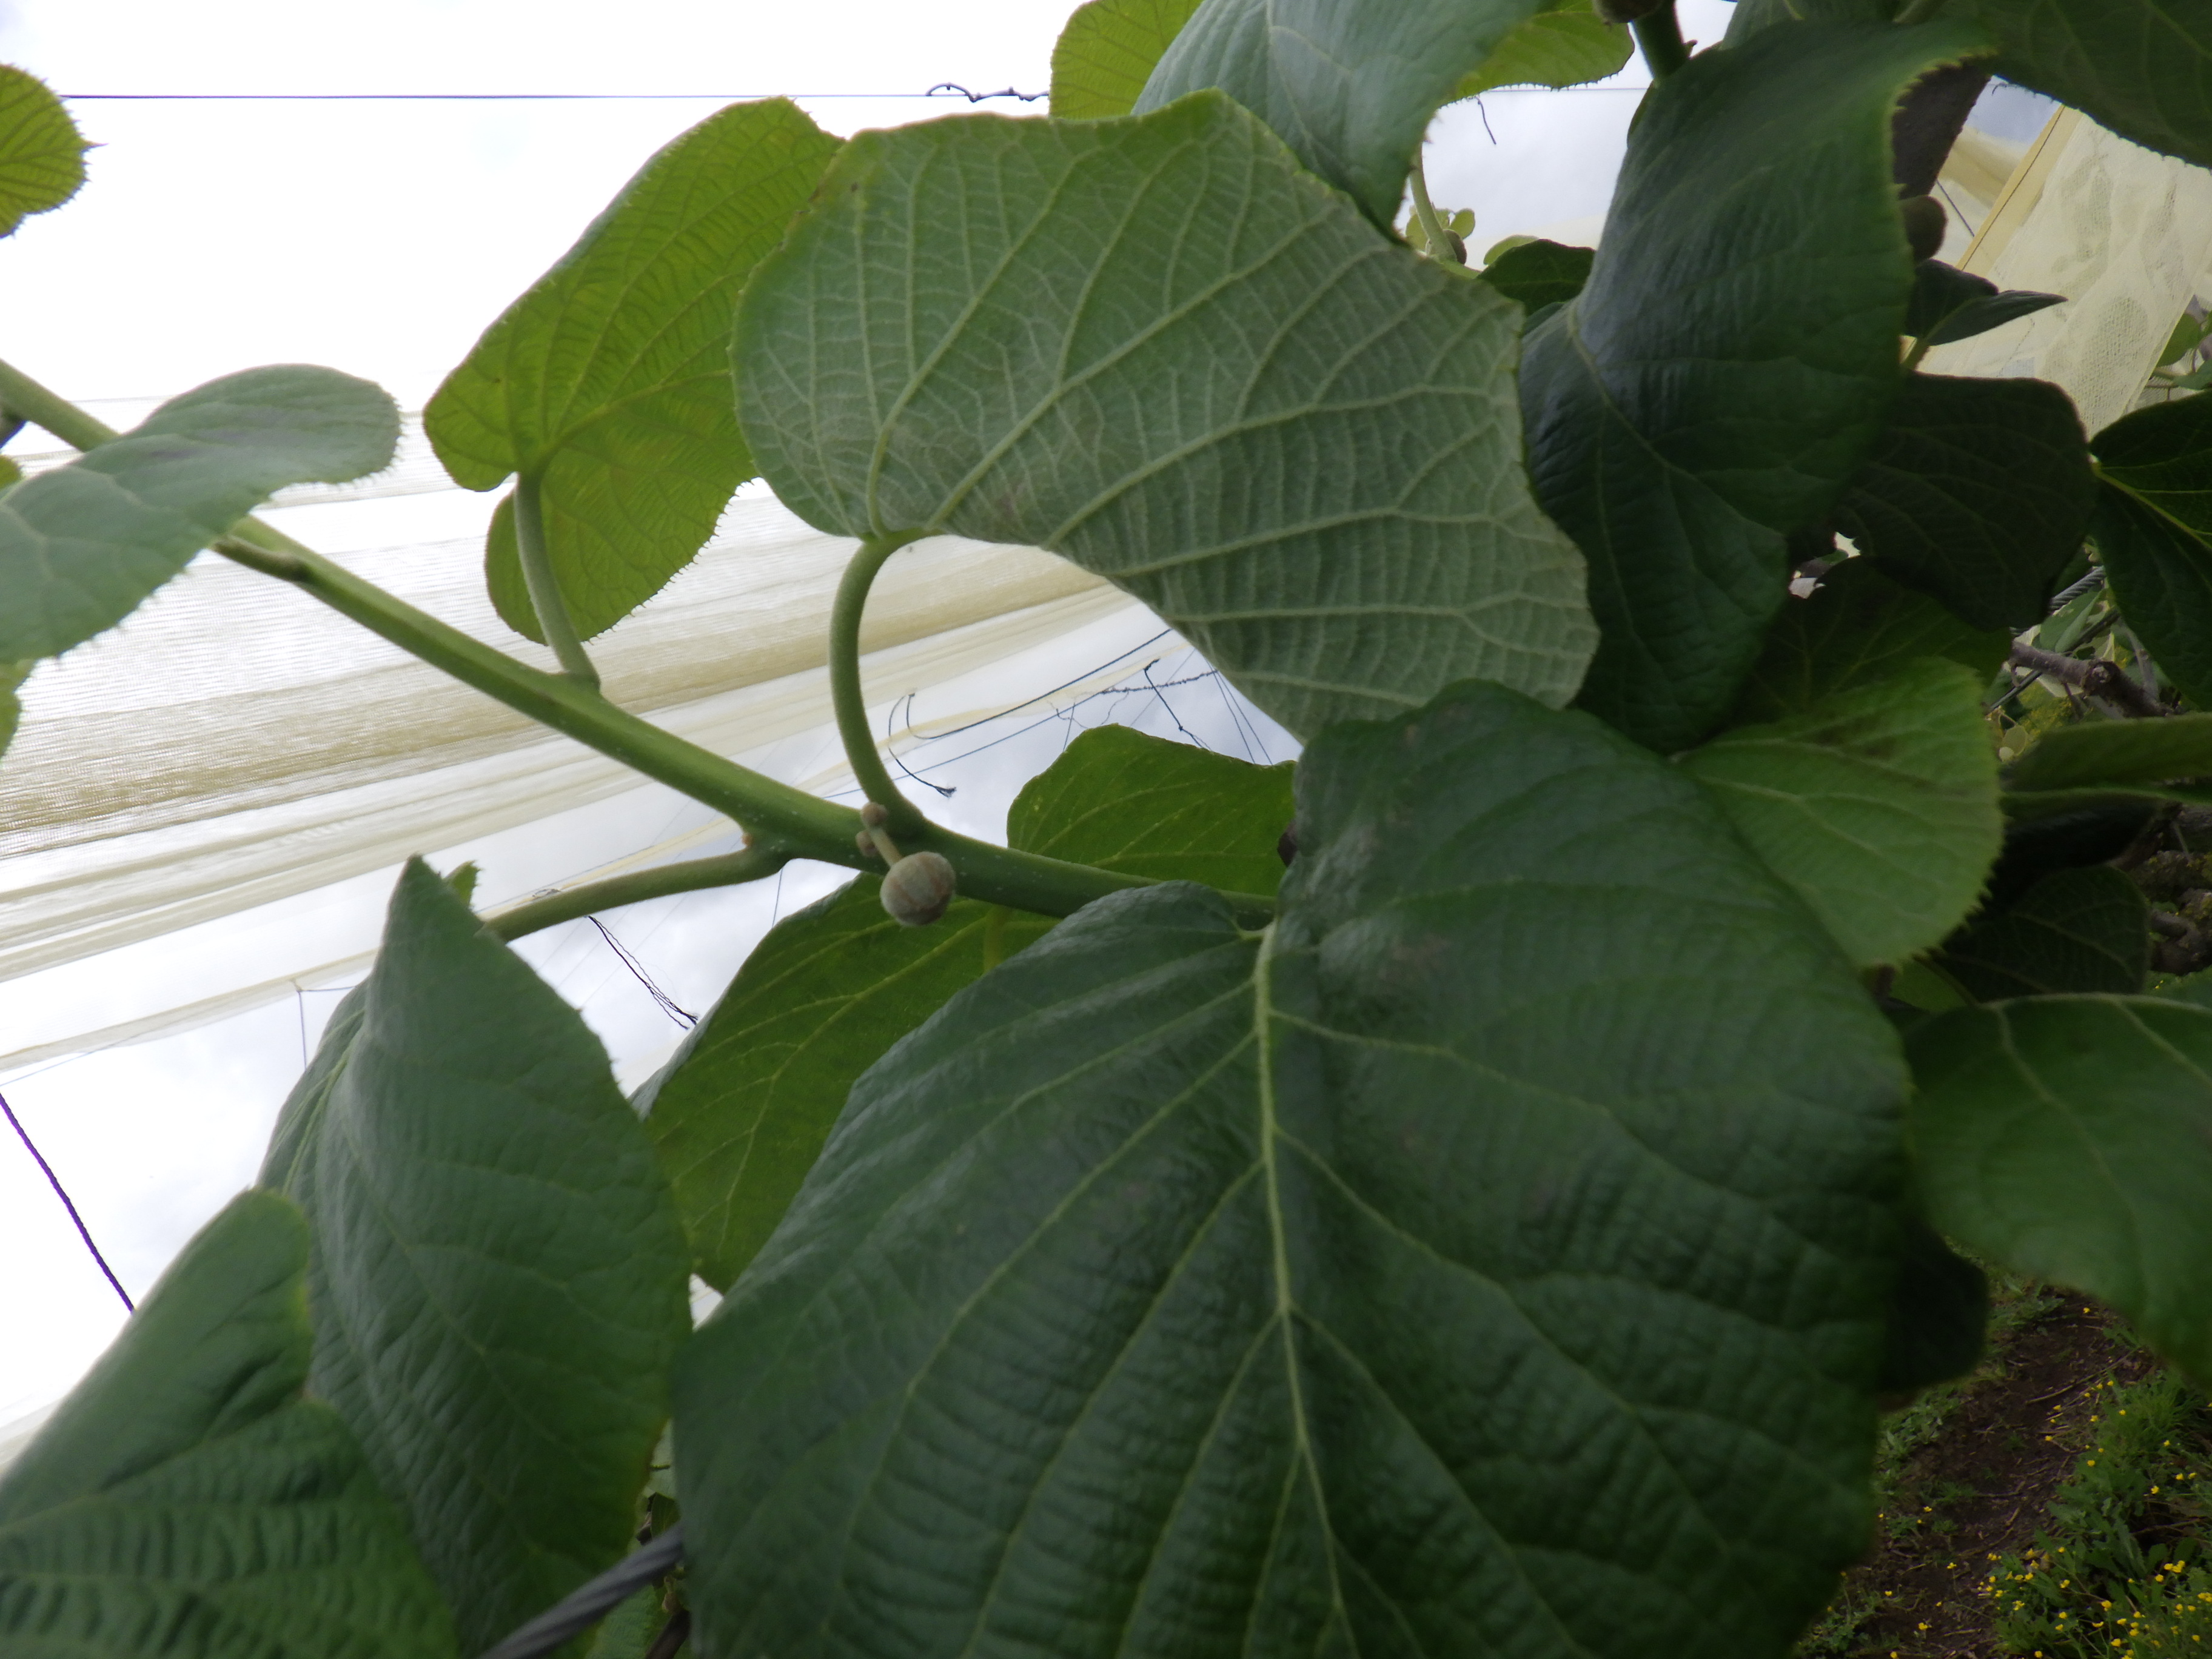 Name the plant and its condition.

kiwi, cold damage, unknown
